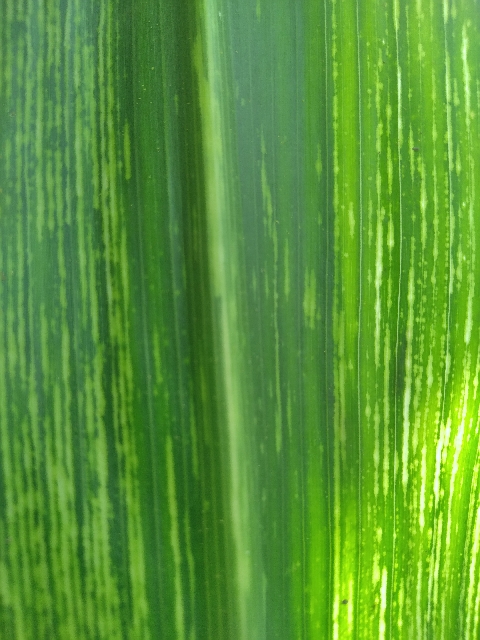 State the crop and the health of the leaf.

maize, maize streak virus
